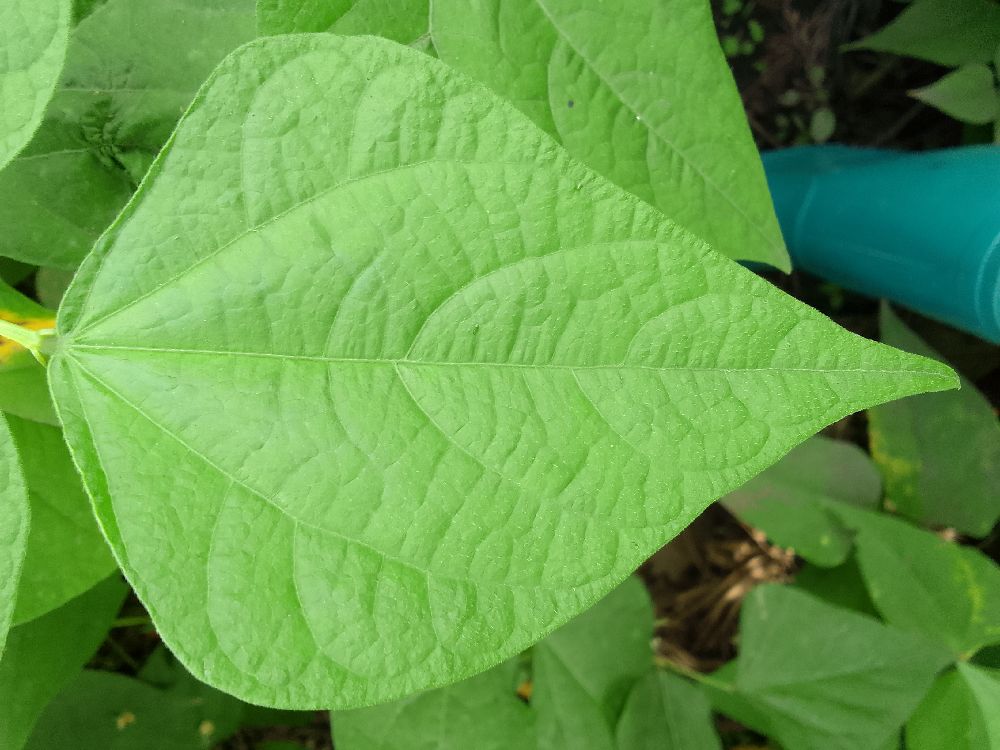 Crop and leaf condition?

common bean, healthy
